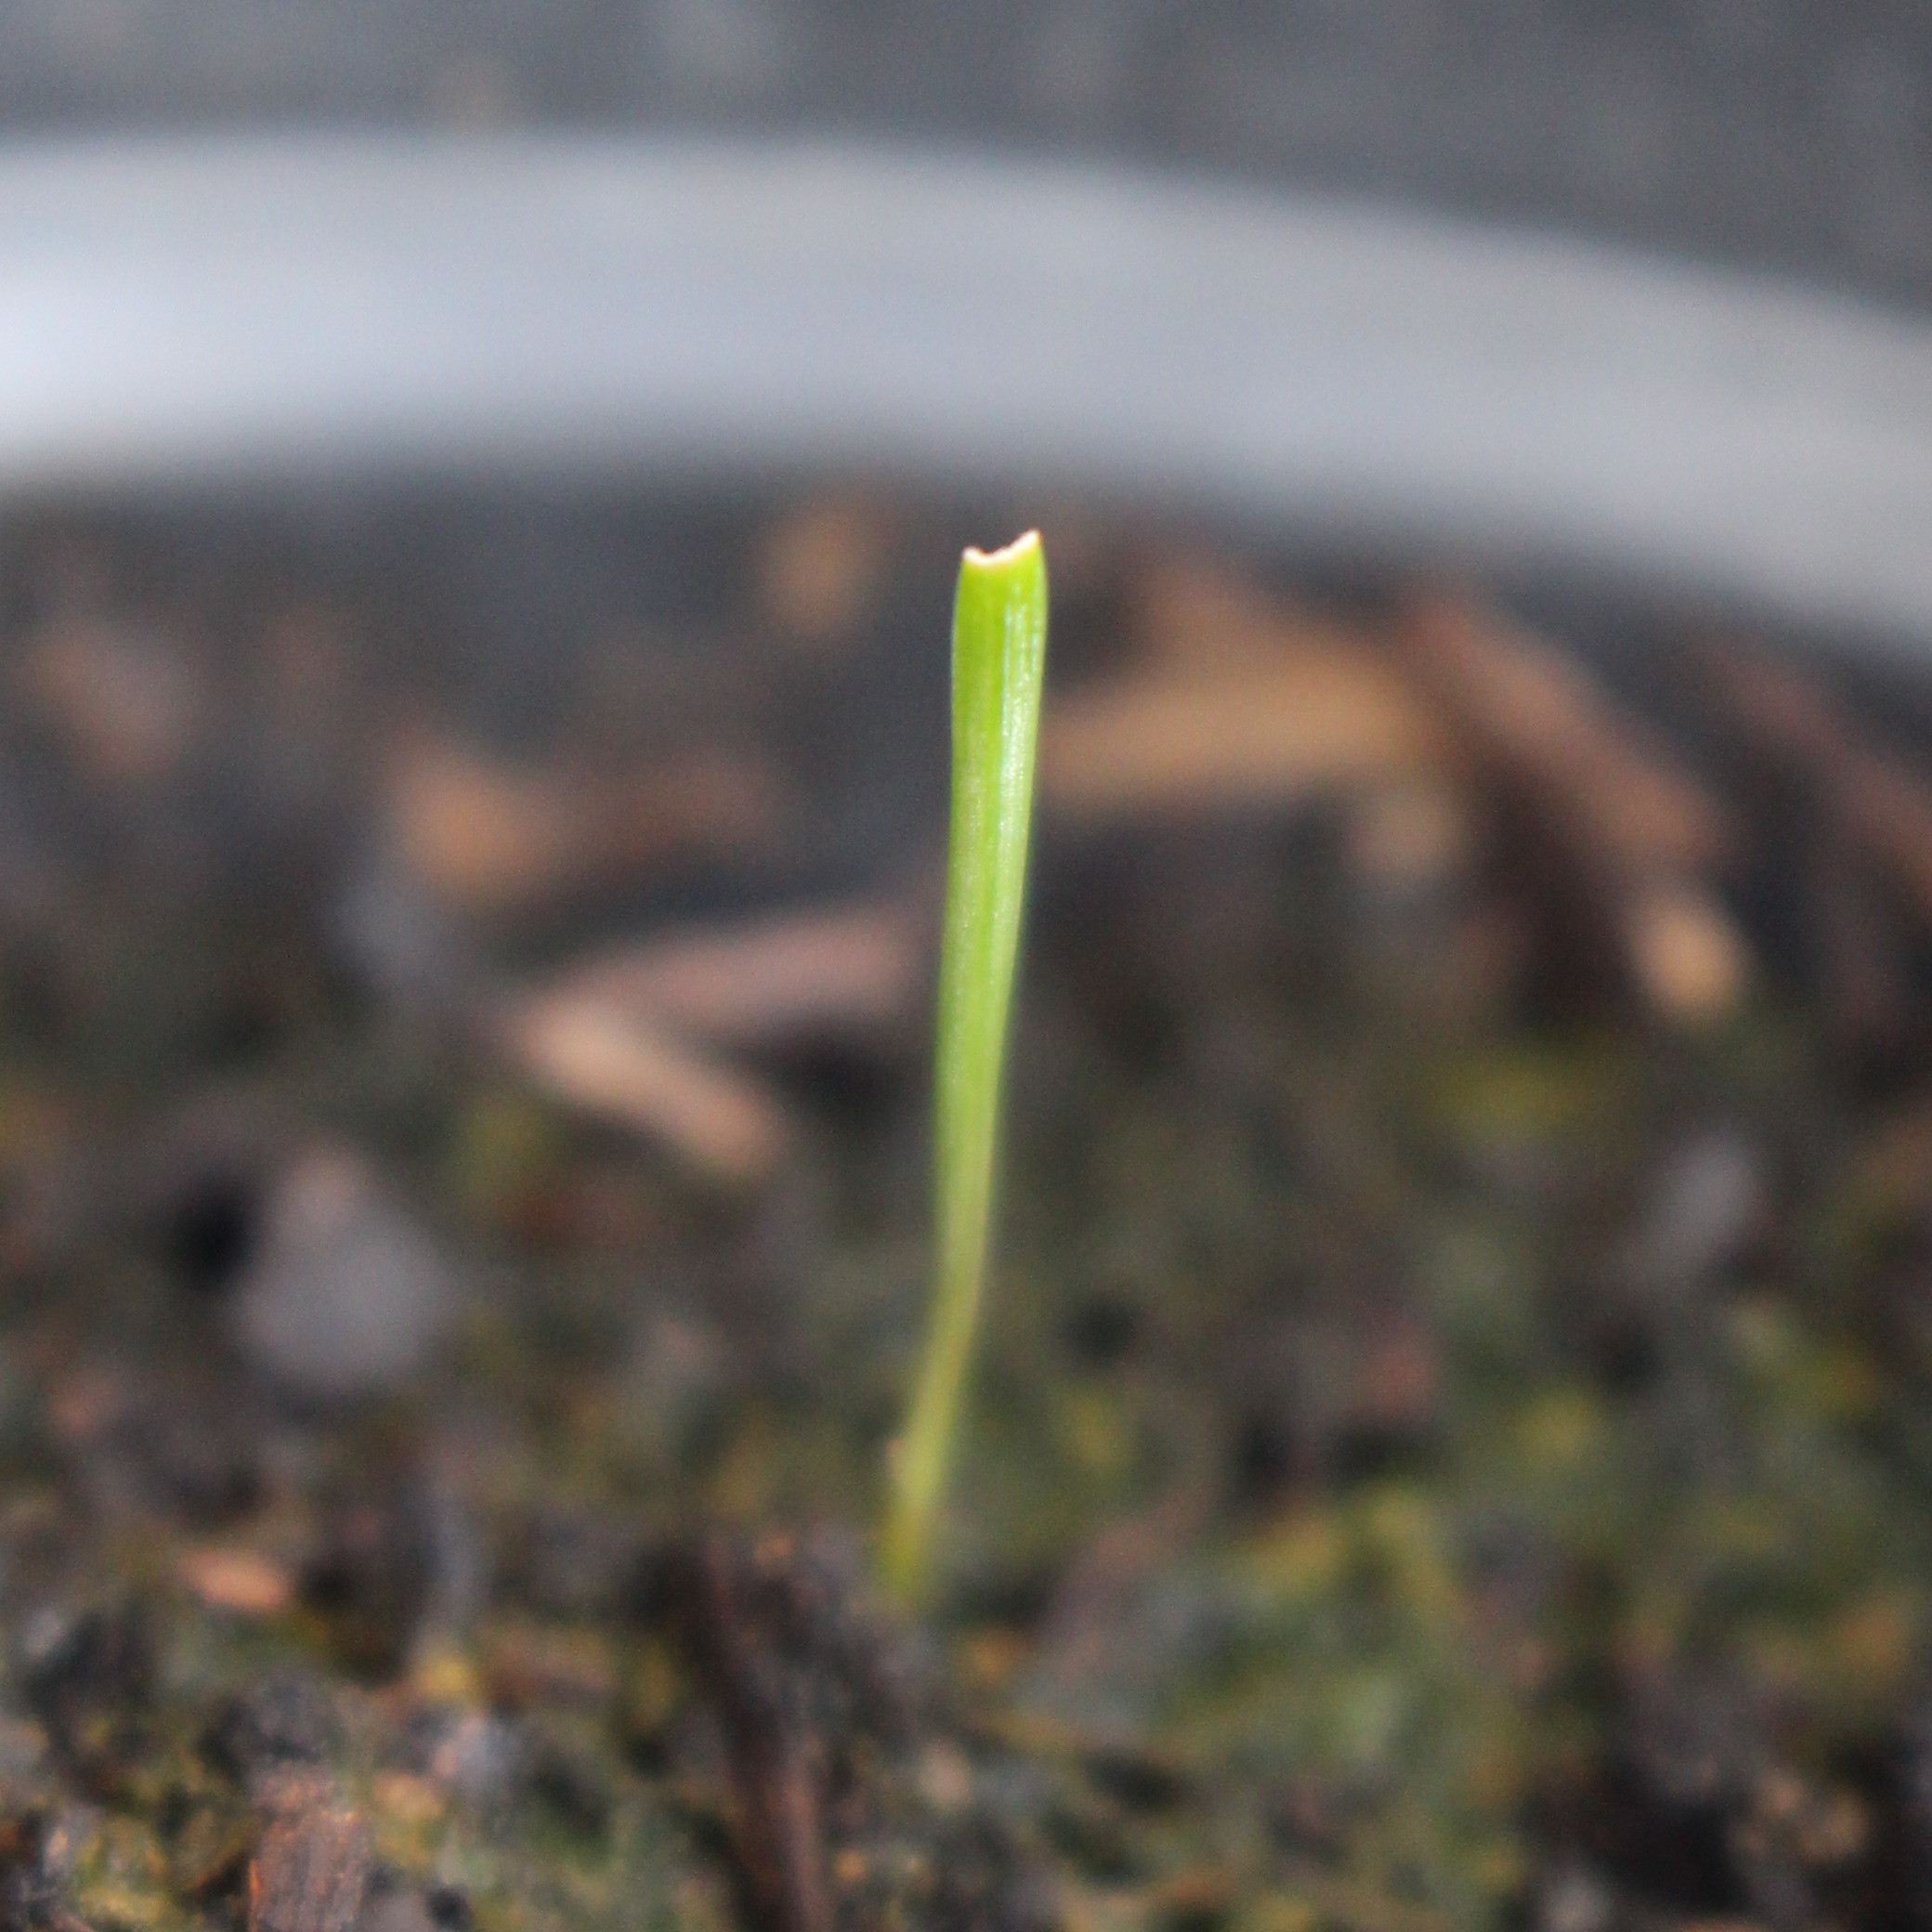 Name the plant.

Lolium multiflorum
